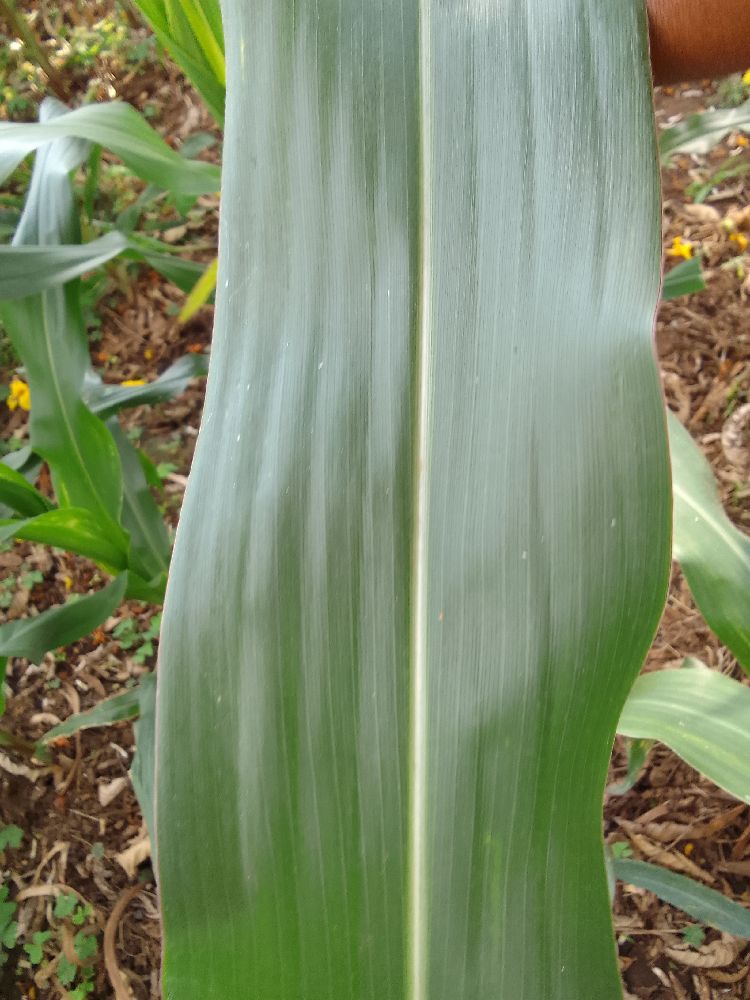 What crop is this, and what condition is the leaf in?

maize, healthy
